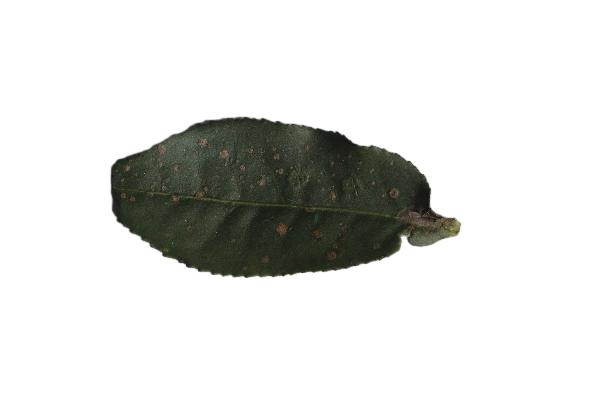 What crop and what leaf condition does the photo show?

tea, algal leaf
